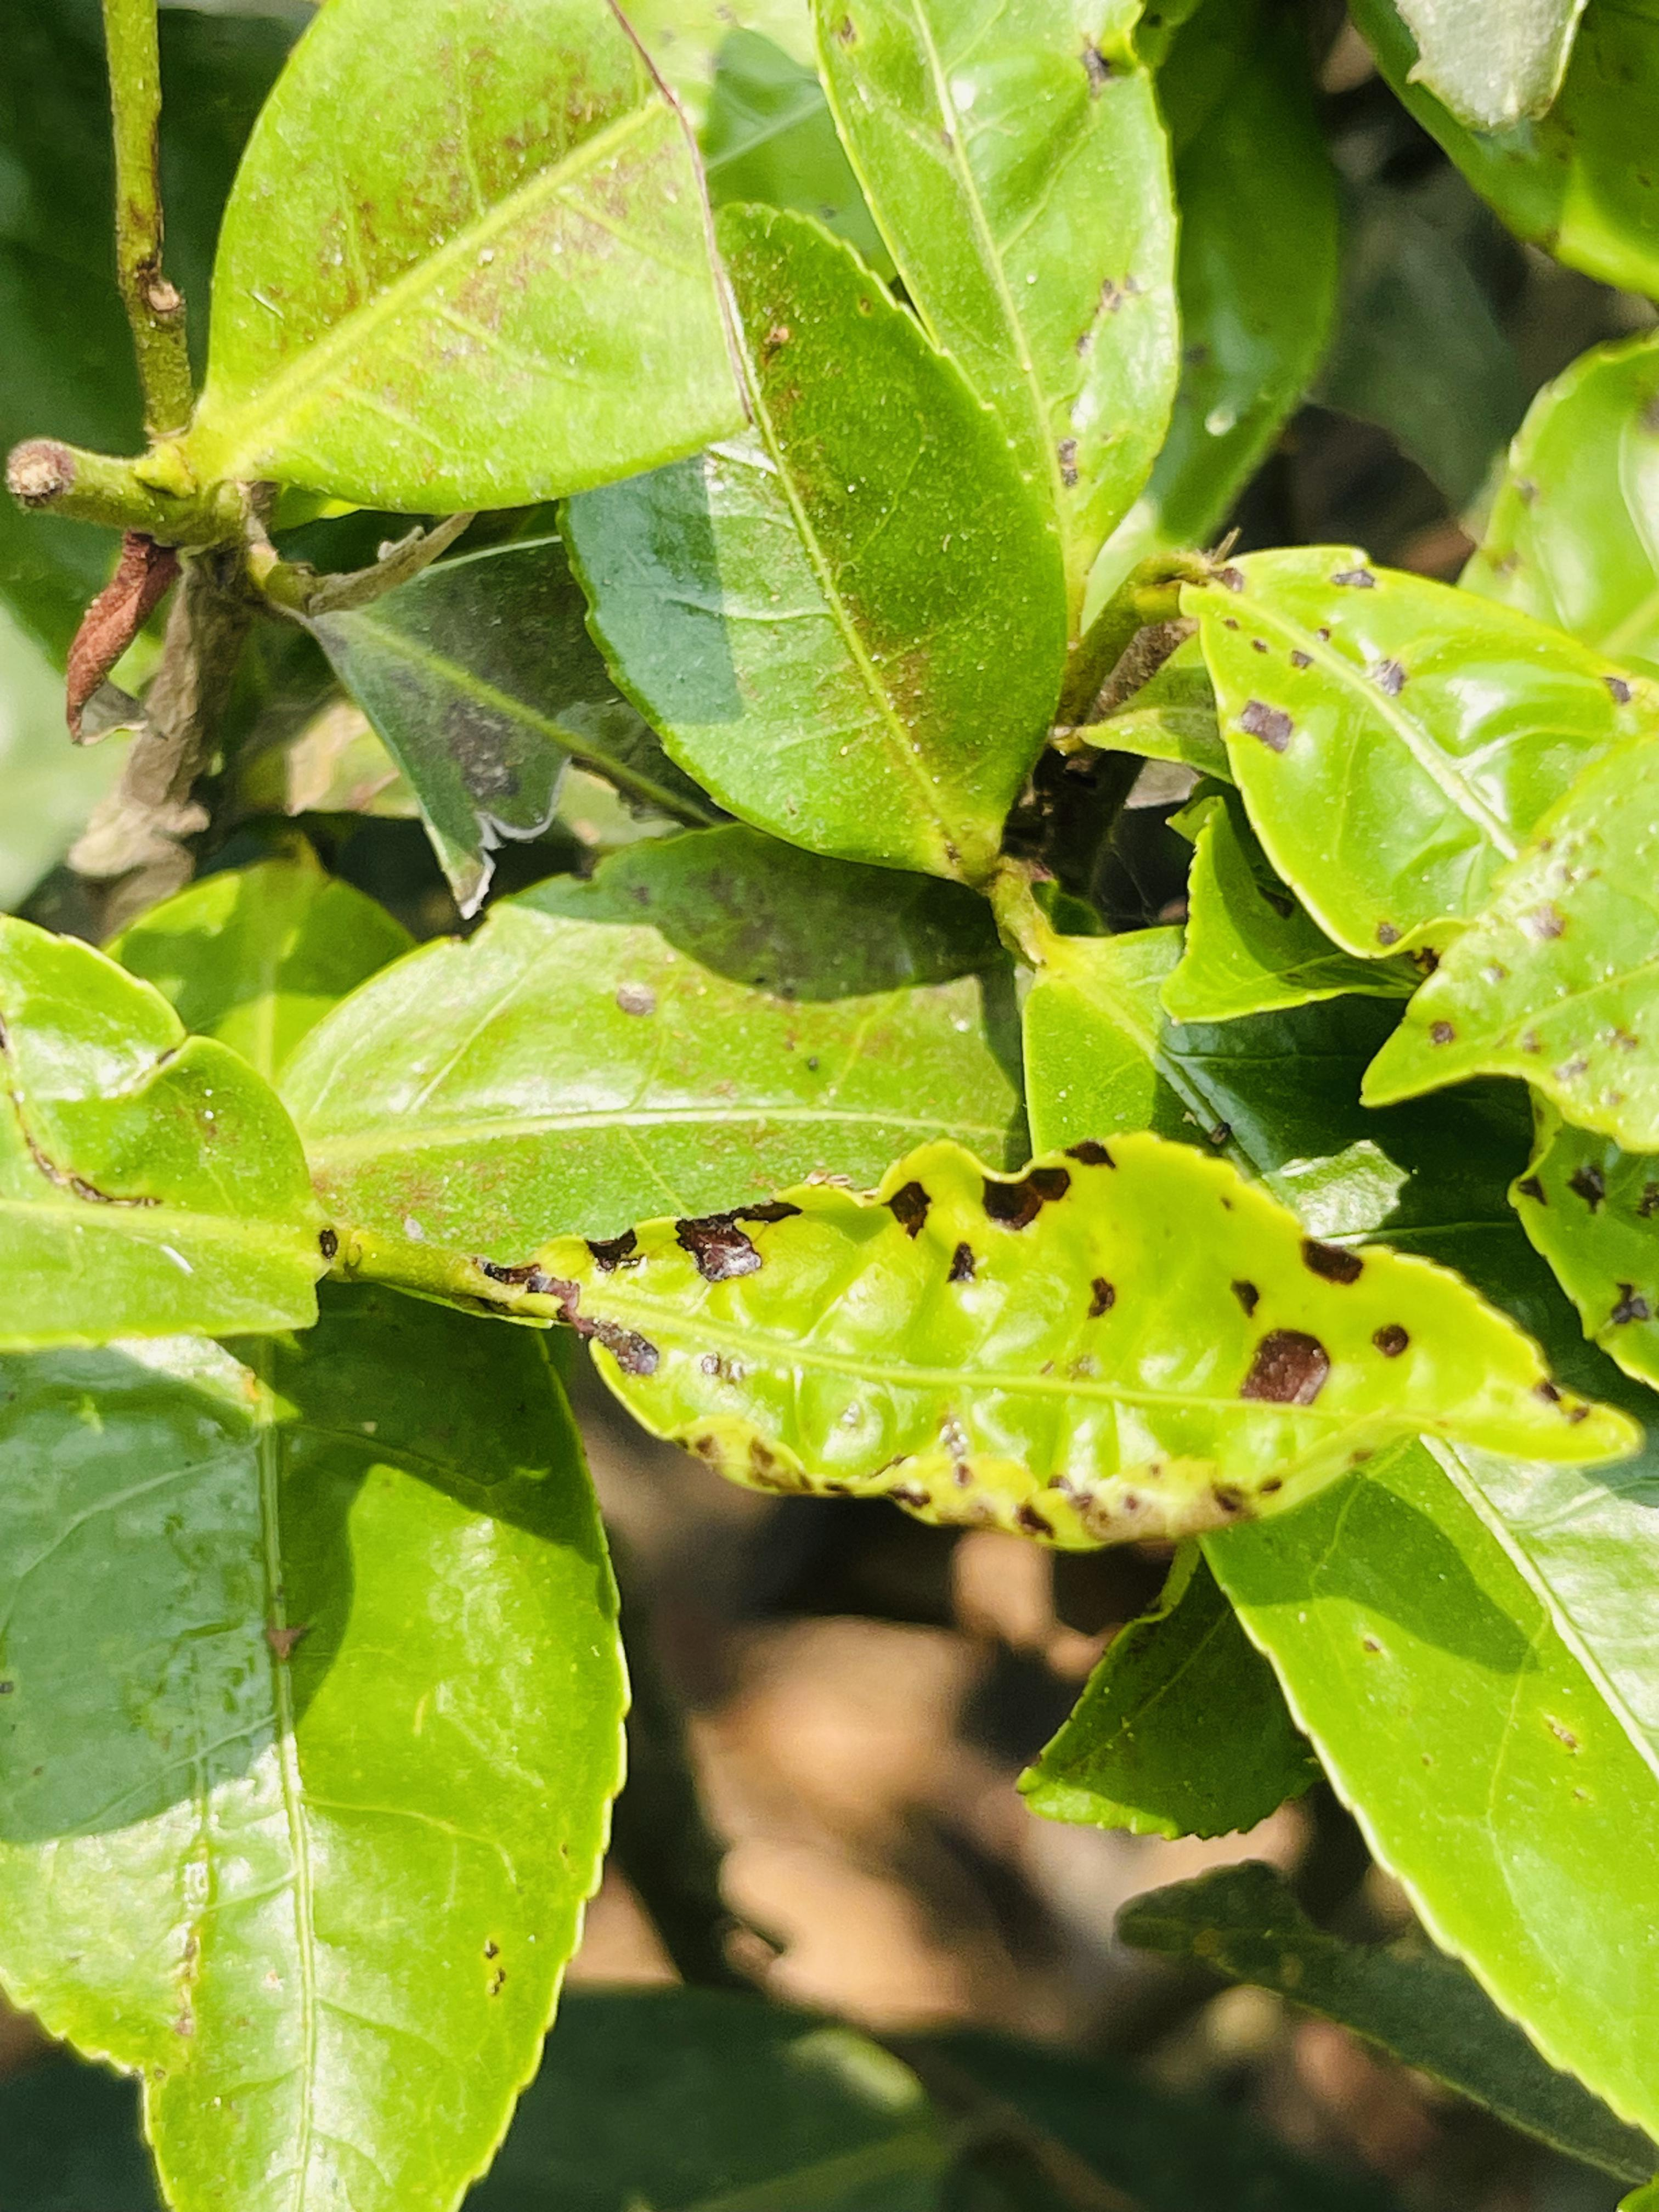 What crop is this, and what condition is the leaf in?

tea, helopeltis
